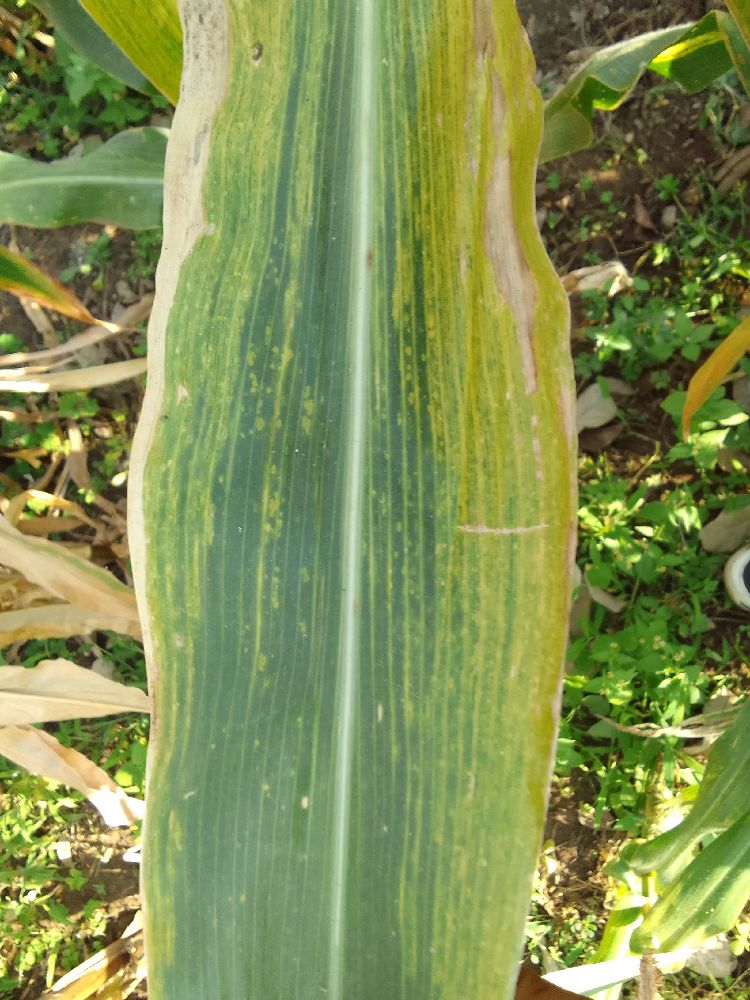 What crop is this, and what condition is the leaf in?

maize, maize lethal necrosis
